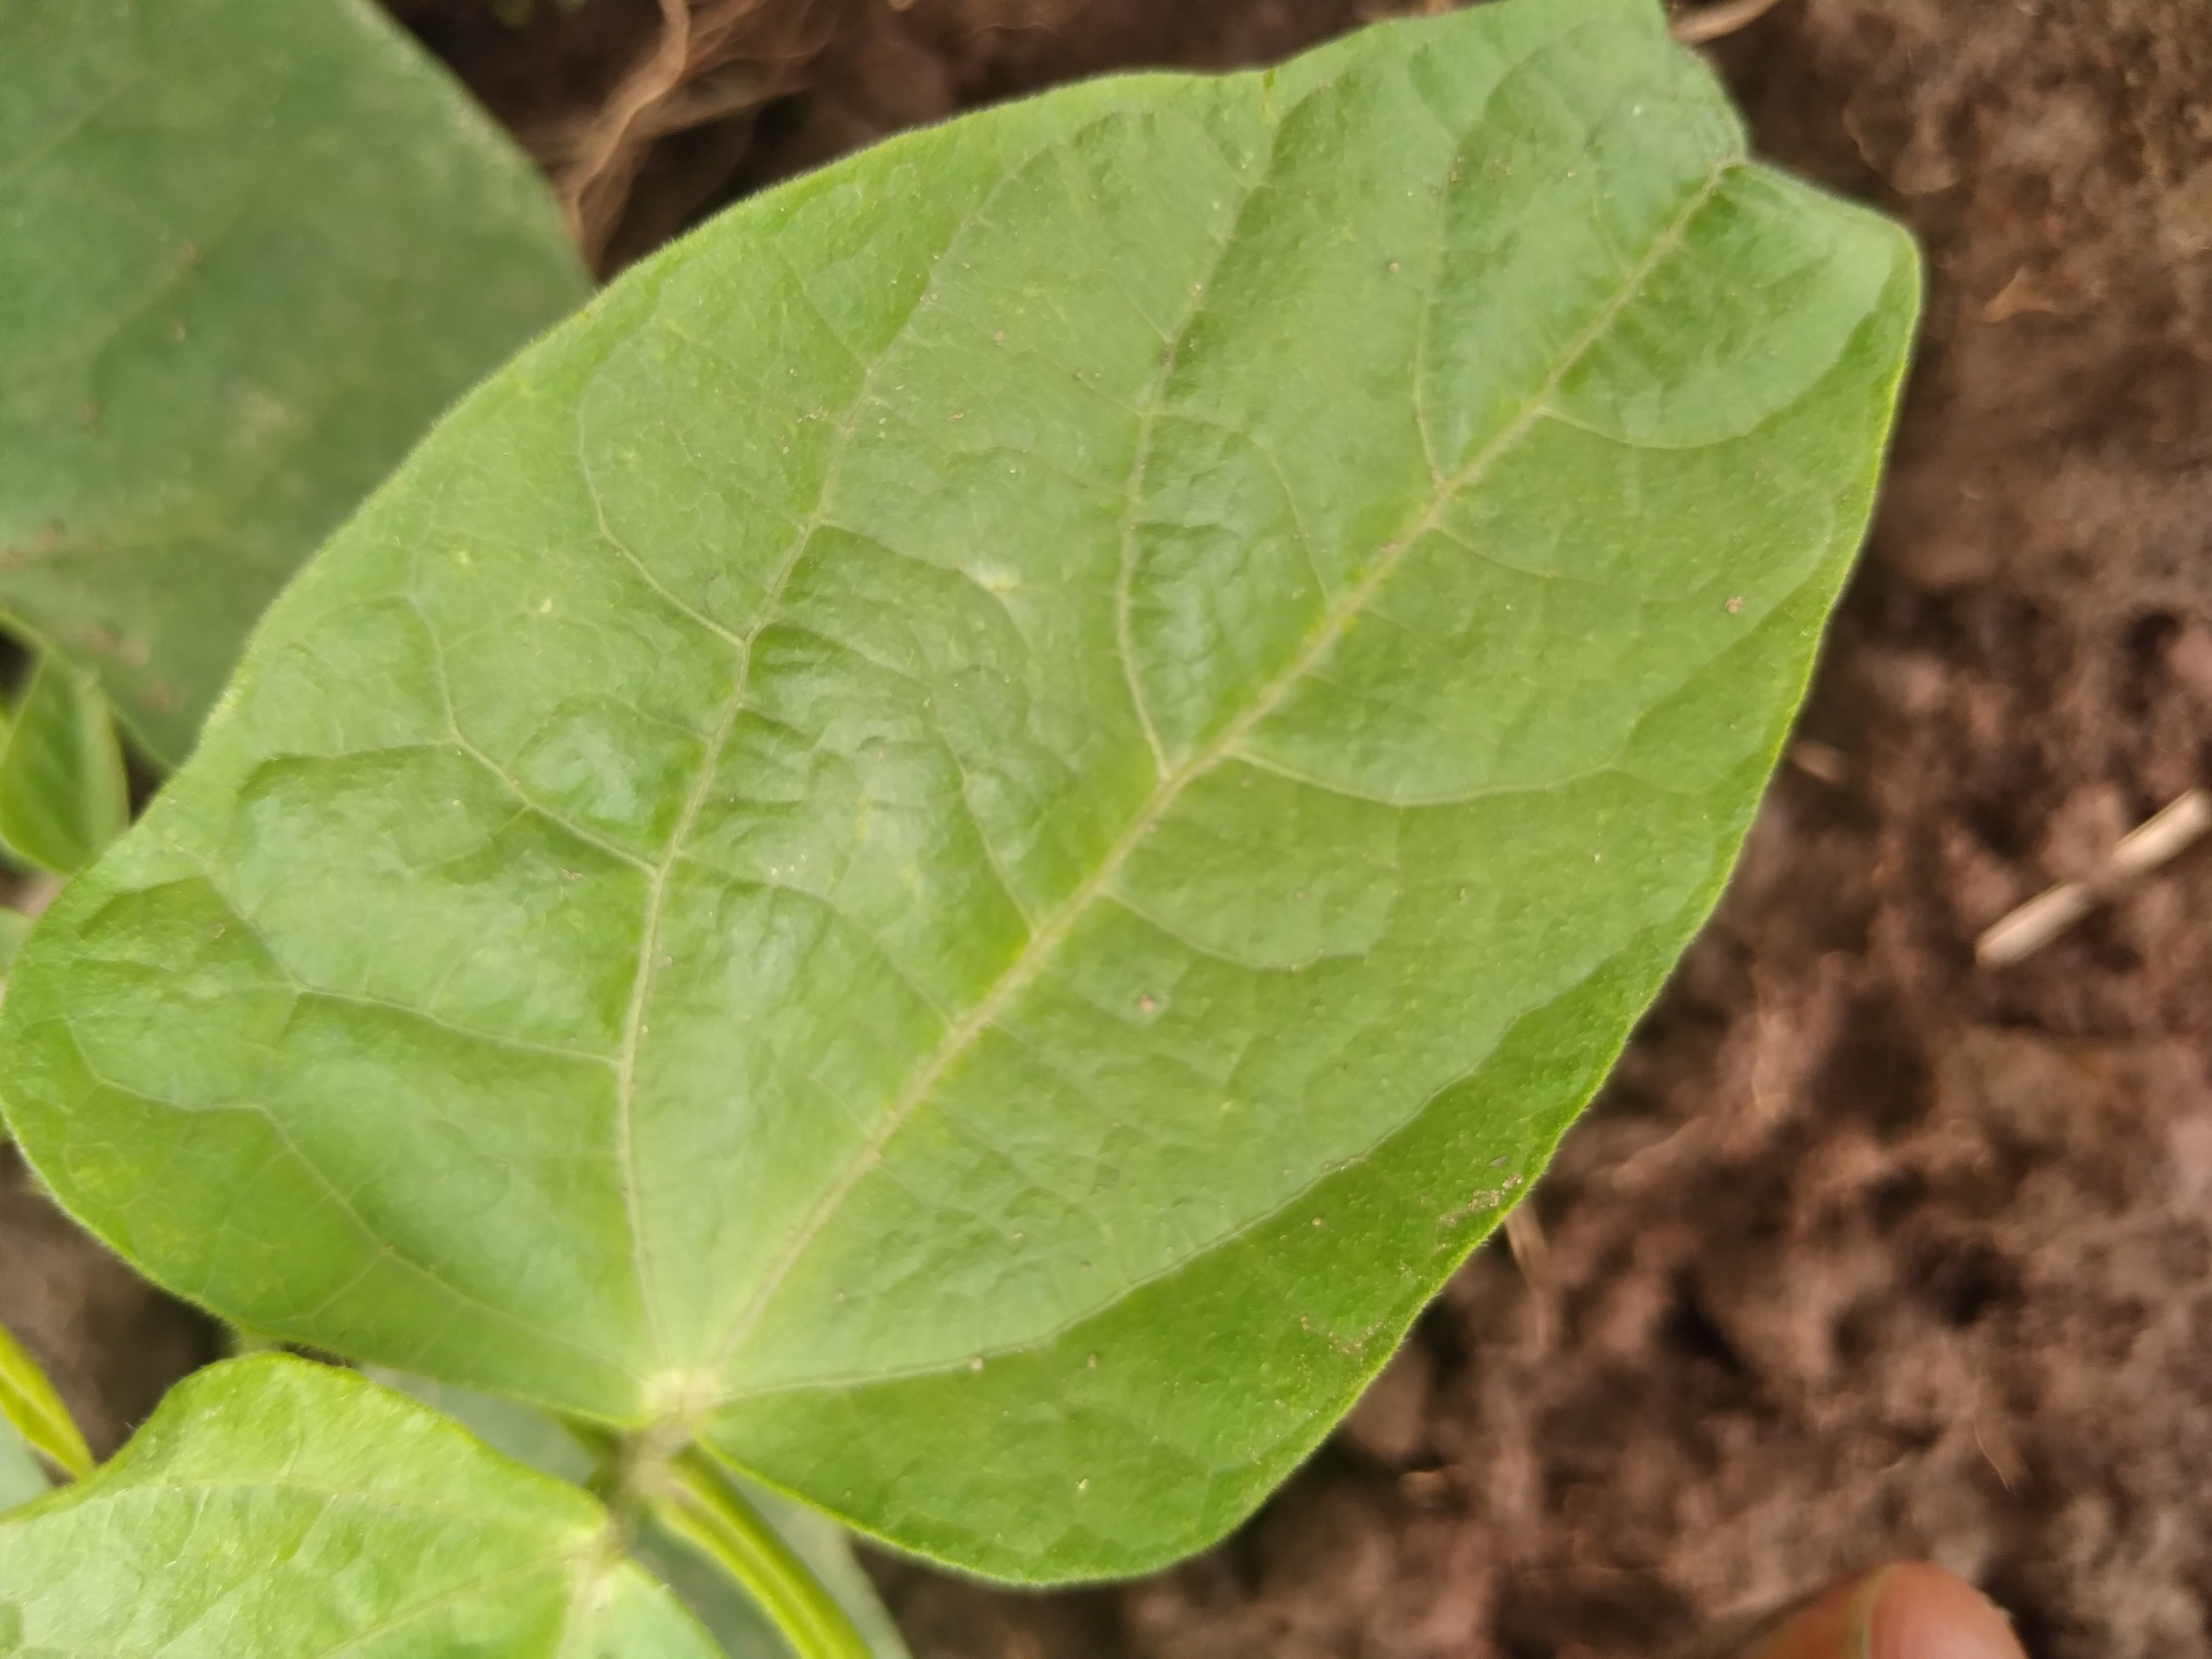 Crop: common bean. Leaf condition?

healthy
